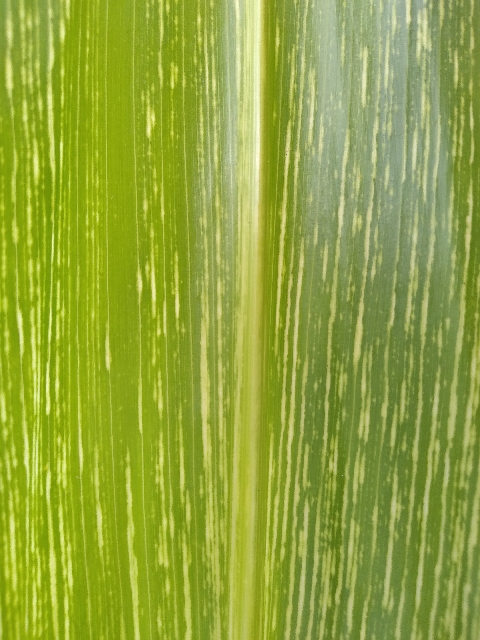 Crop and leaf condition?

maize, maize streak virus
